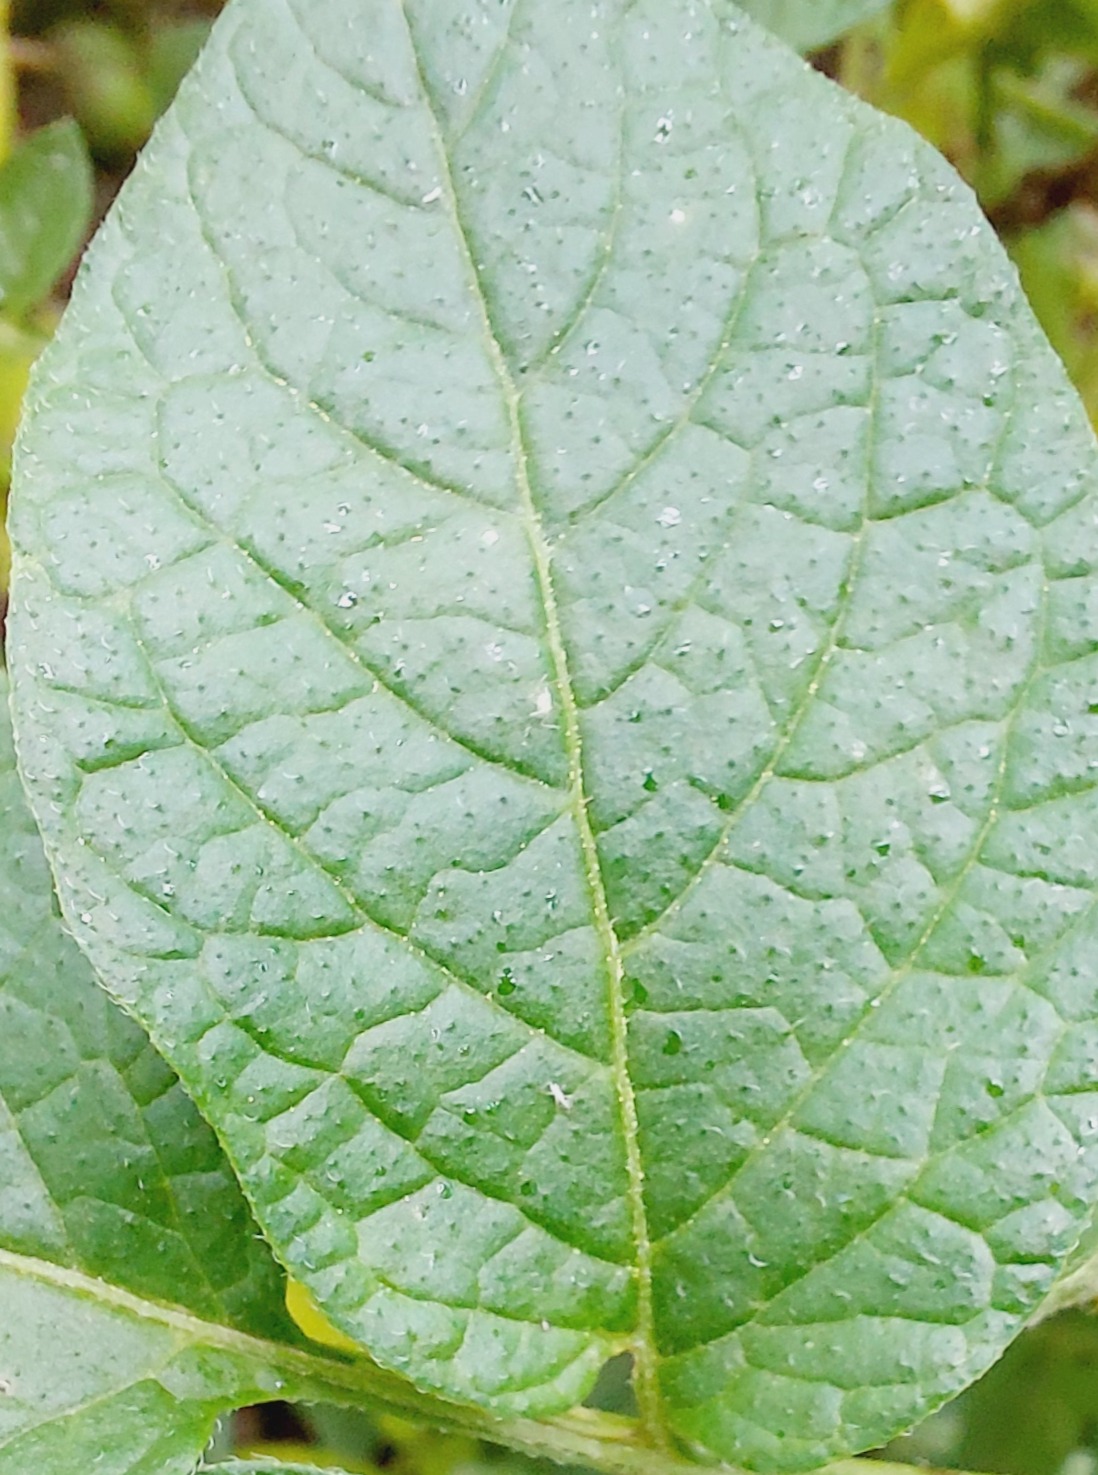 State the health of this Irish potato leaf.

healthy
